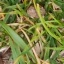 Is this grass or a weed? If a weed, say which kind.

grass
